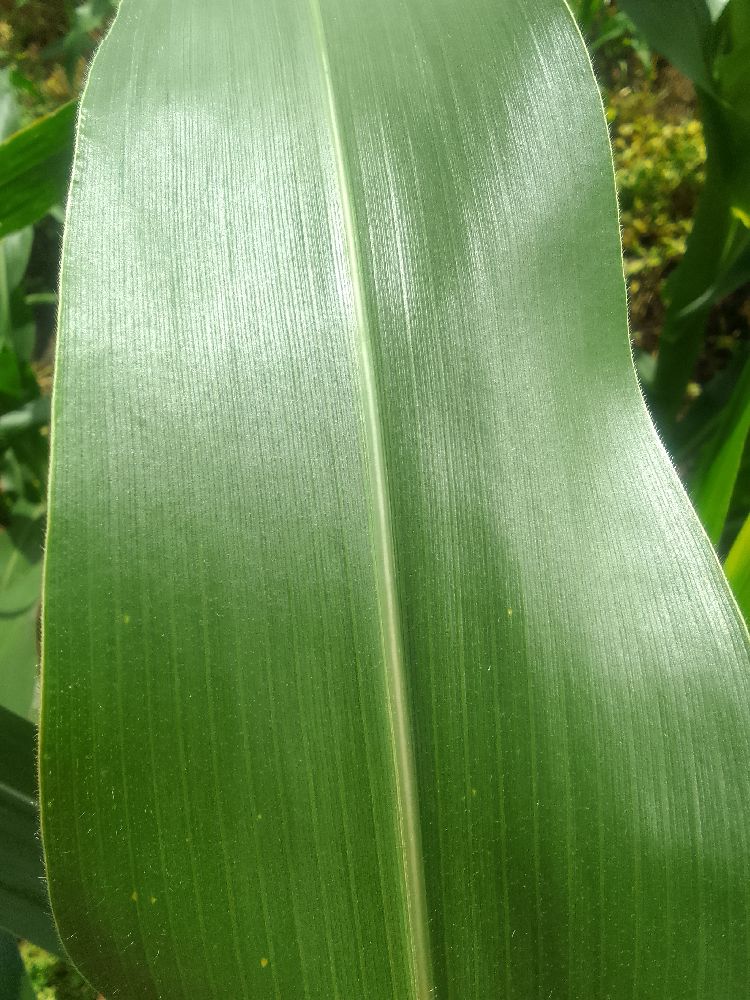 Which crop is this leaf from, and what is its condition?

maize, healthy
